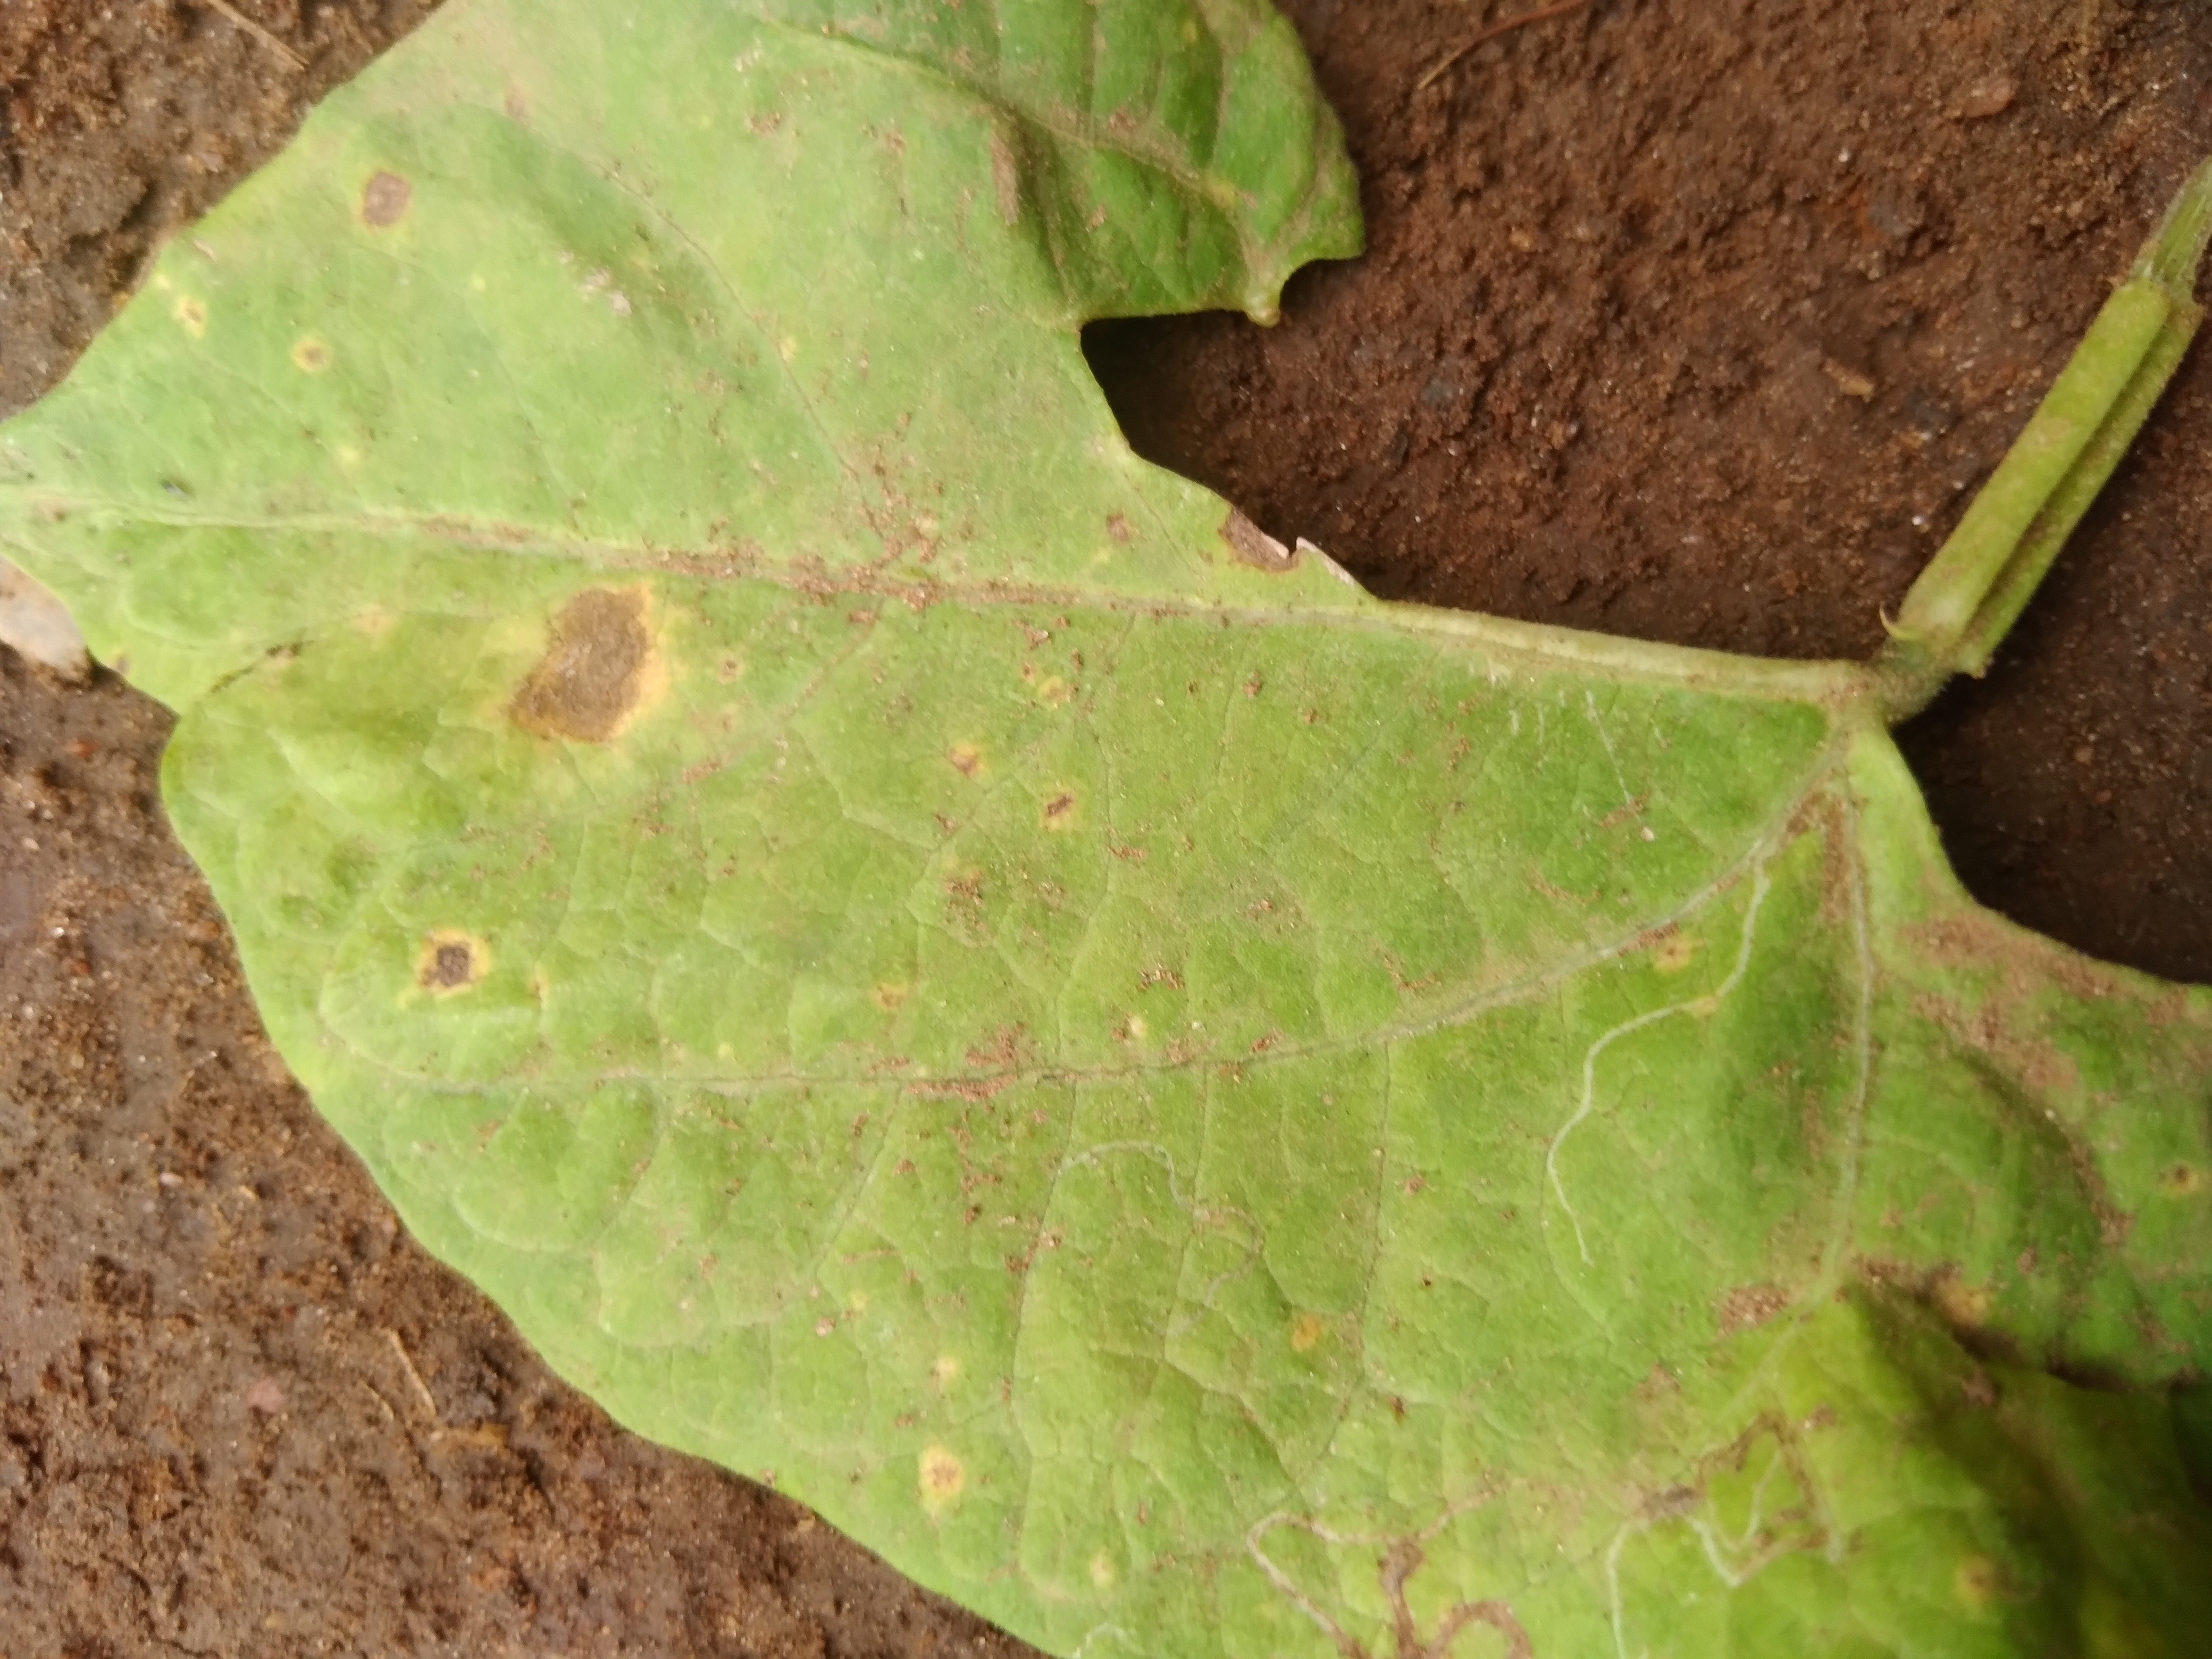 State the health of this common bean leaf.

rust
